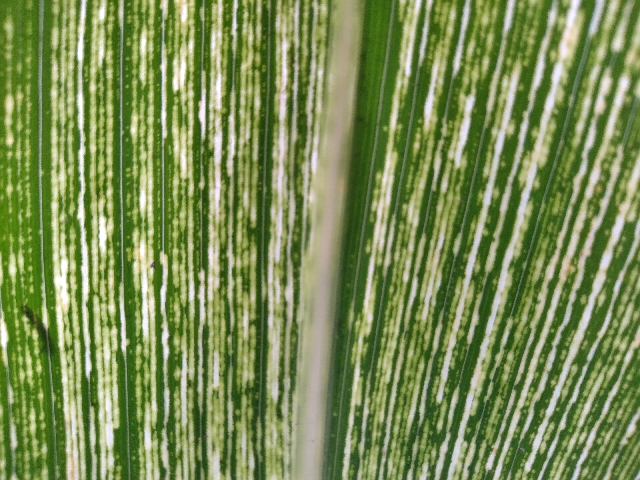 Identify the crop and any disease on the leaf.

maize, maize streak virus
